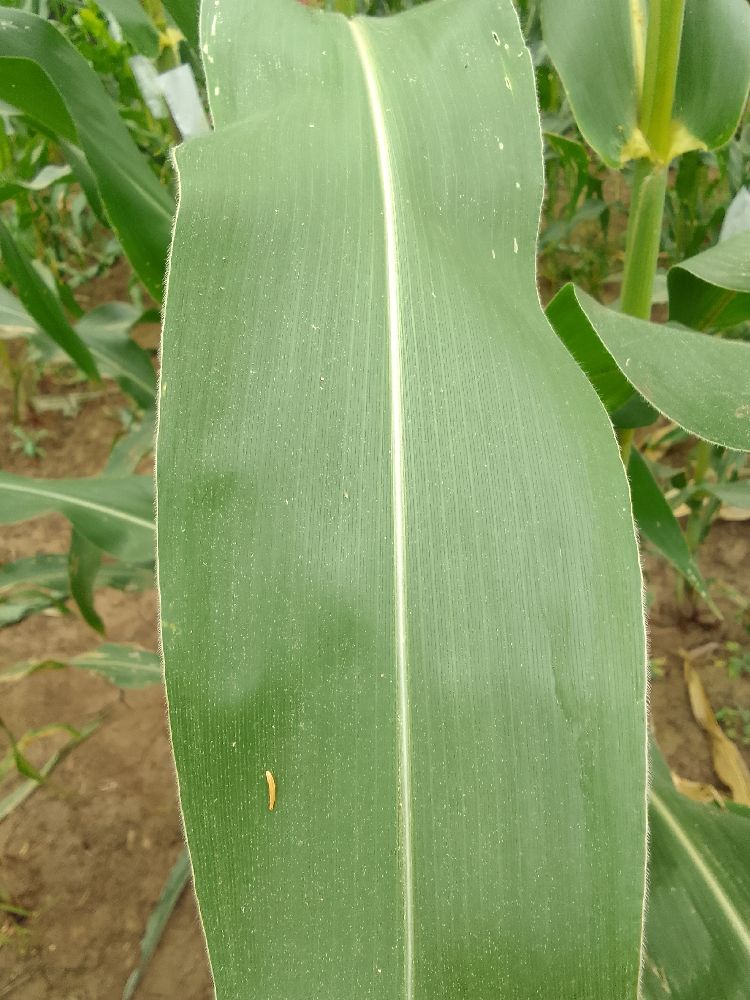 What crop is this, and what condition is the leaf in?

maize, healthy
